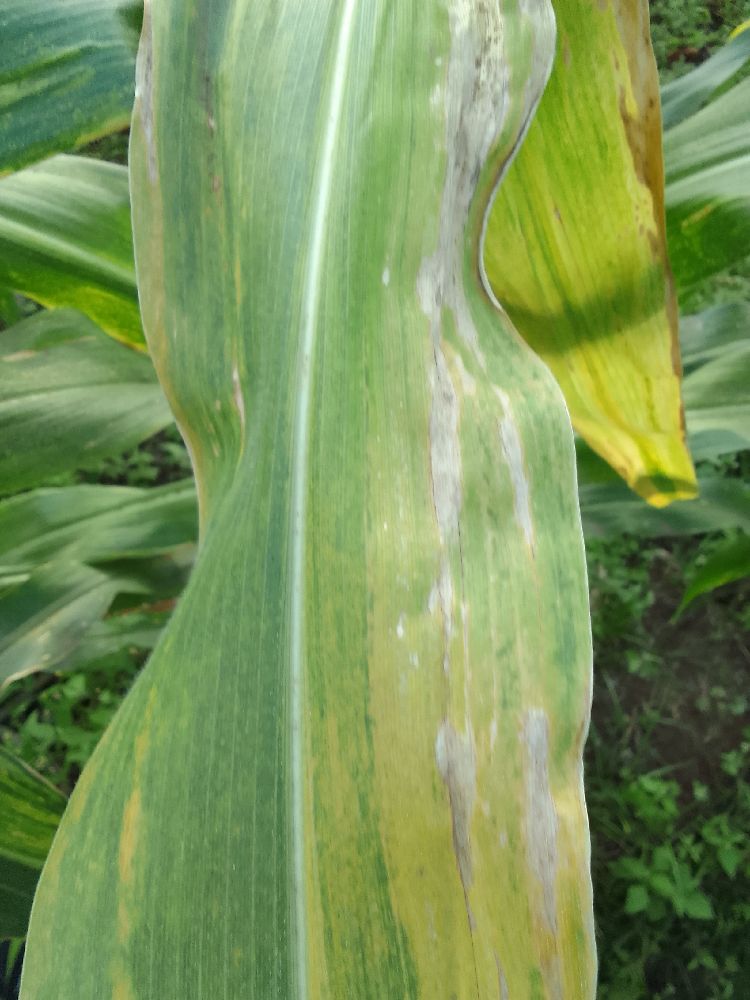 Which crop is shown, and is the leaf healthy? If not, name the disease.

maize, maize lethal necrosis
